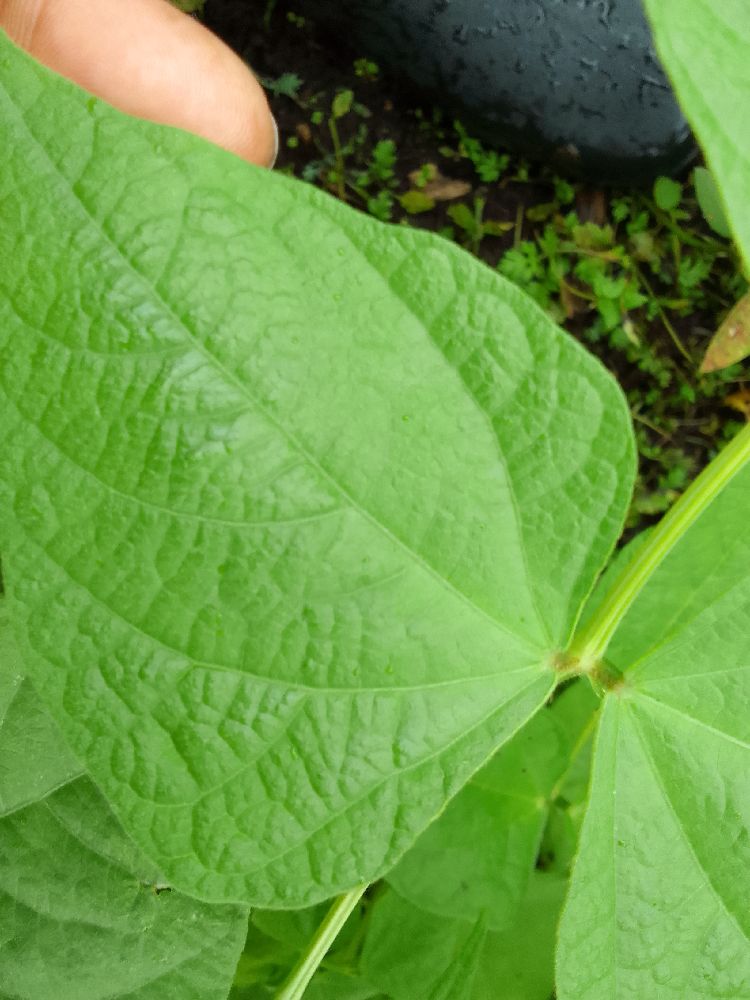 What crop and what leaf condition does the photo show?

common bean, healthy
